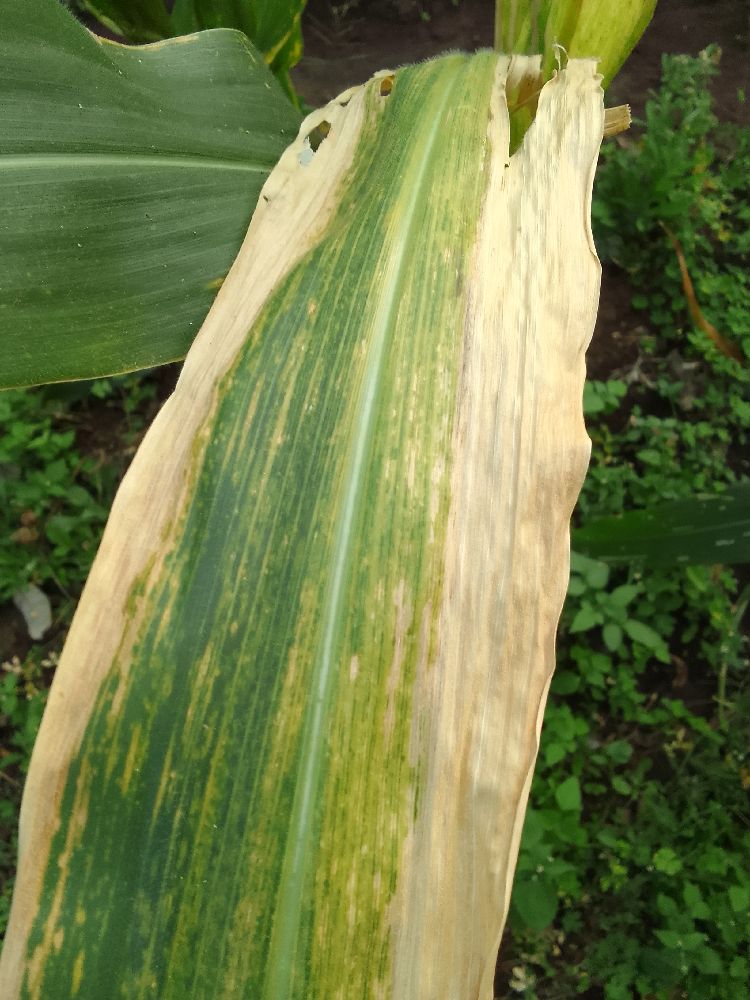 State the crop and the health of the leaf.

maize, maize lethal necrosis
